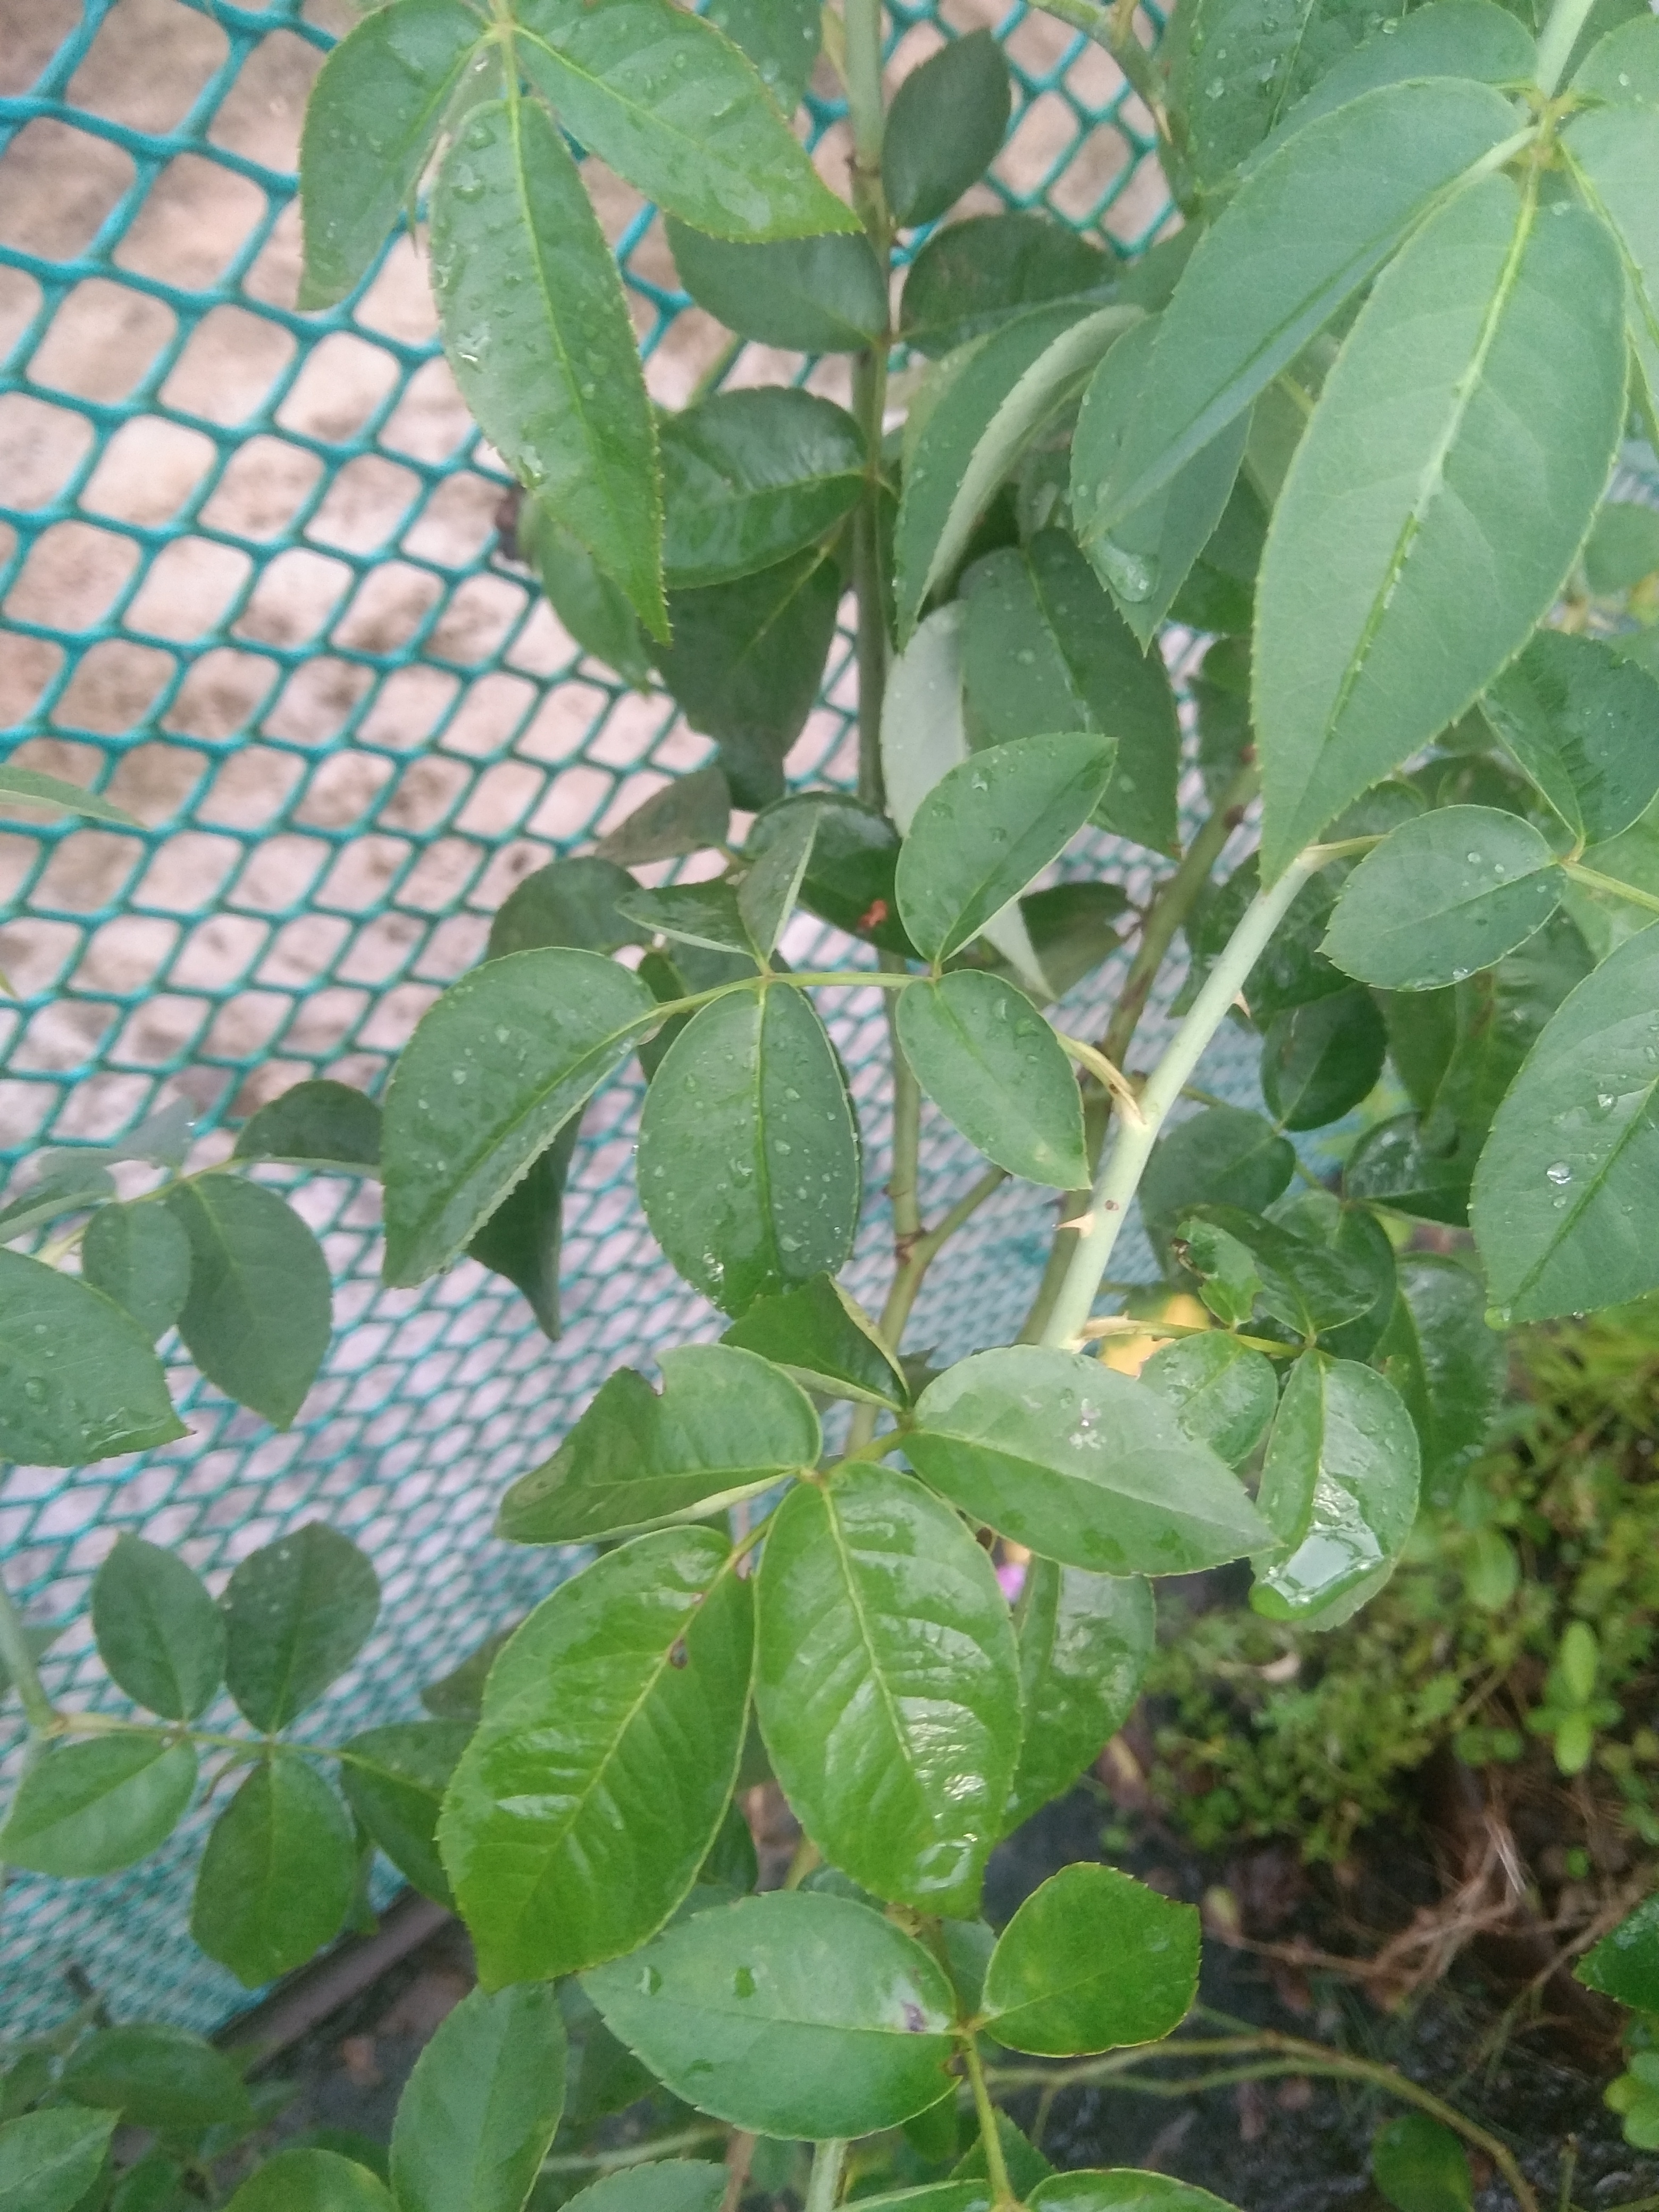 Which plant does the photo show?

rose
